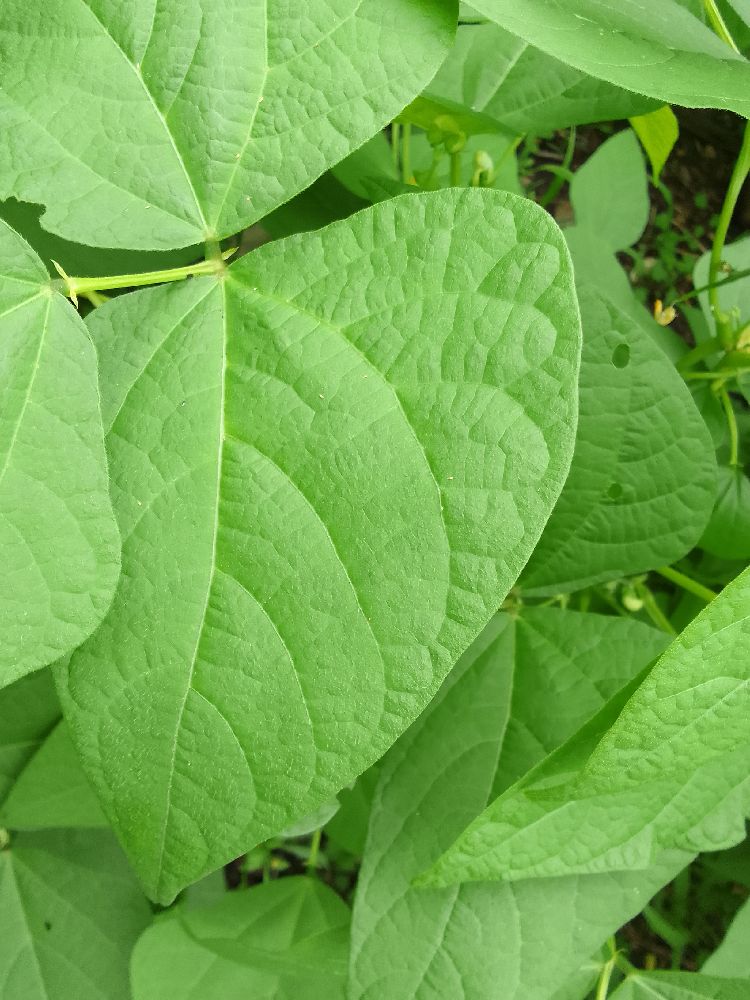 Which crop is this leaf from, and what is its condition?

common bean, healthy
